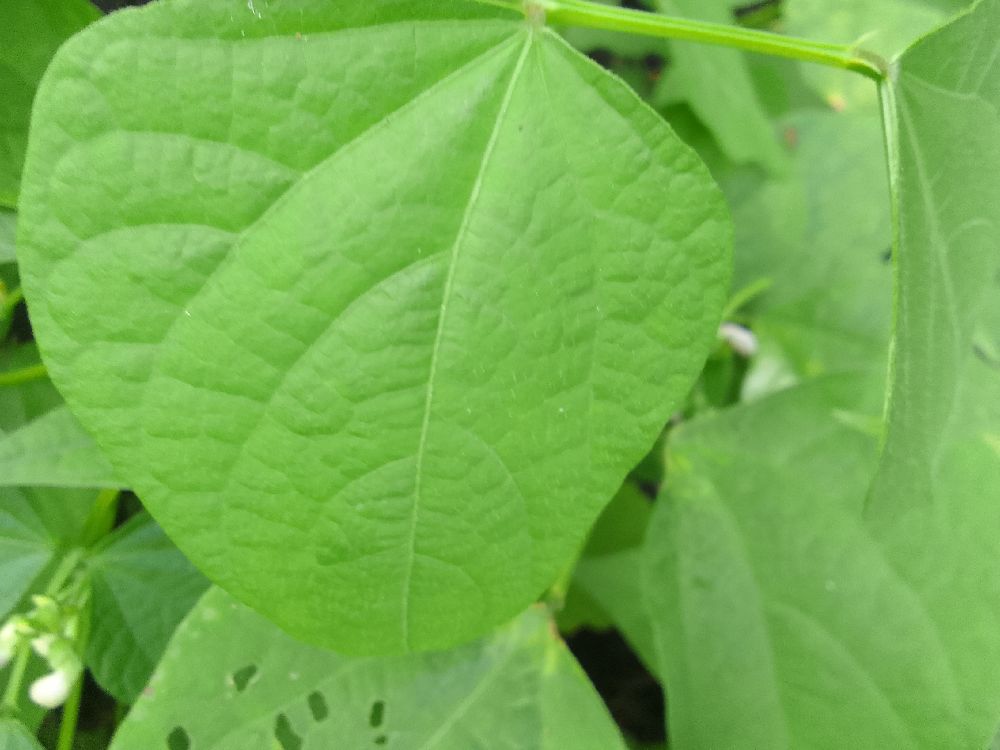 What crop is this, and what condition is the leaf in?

common bean, healthy
